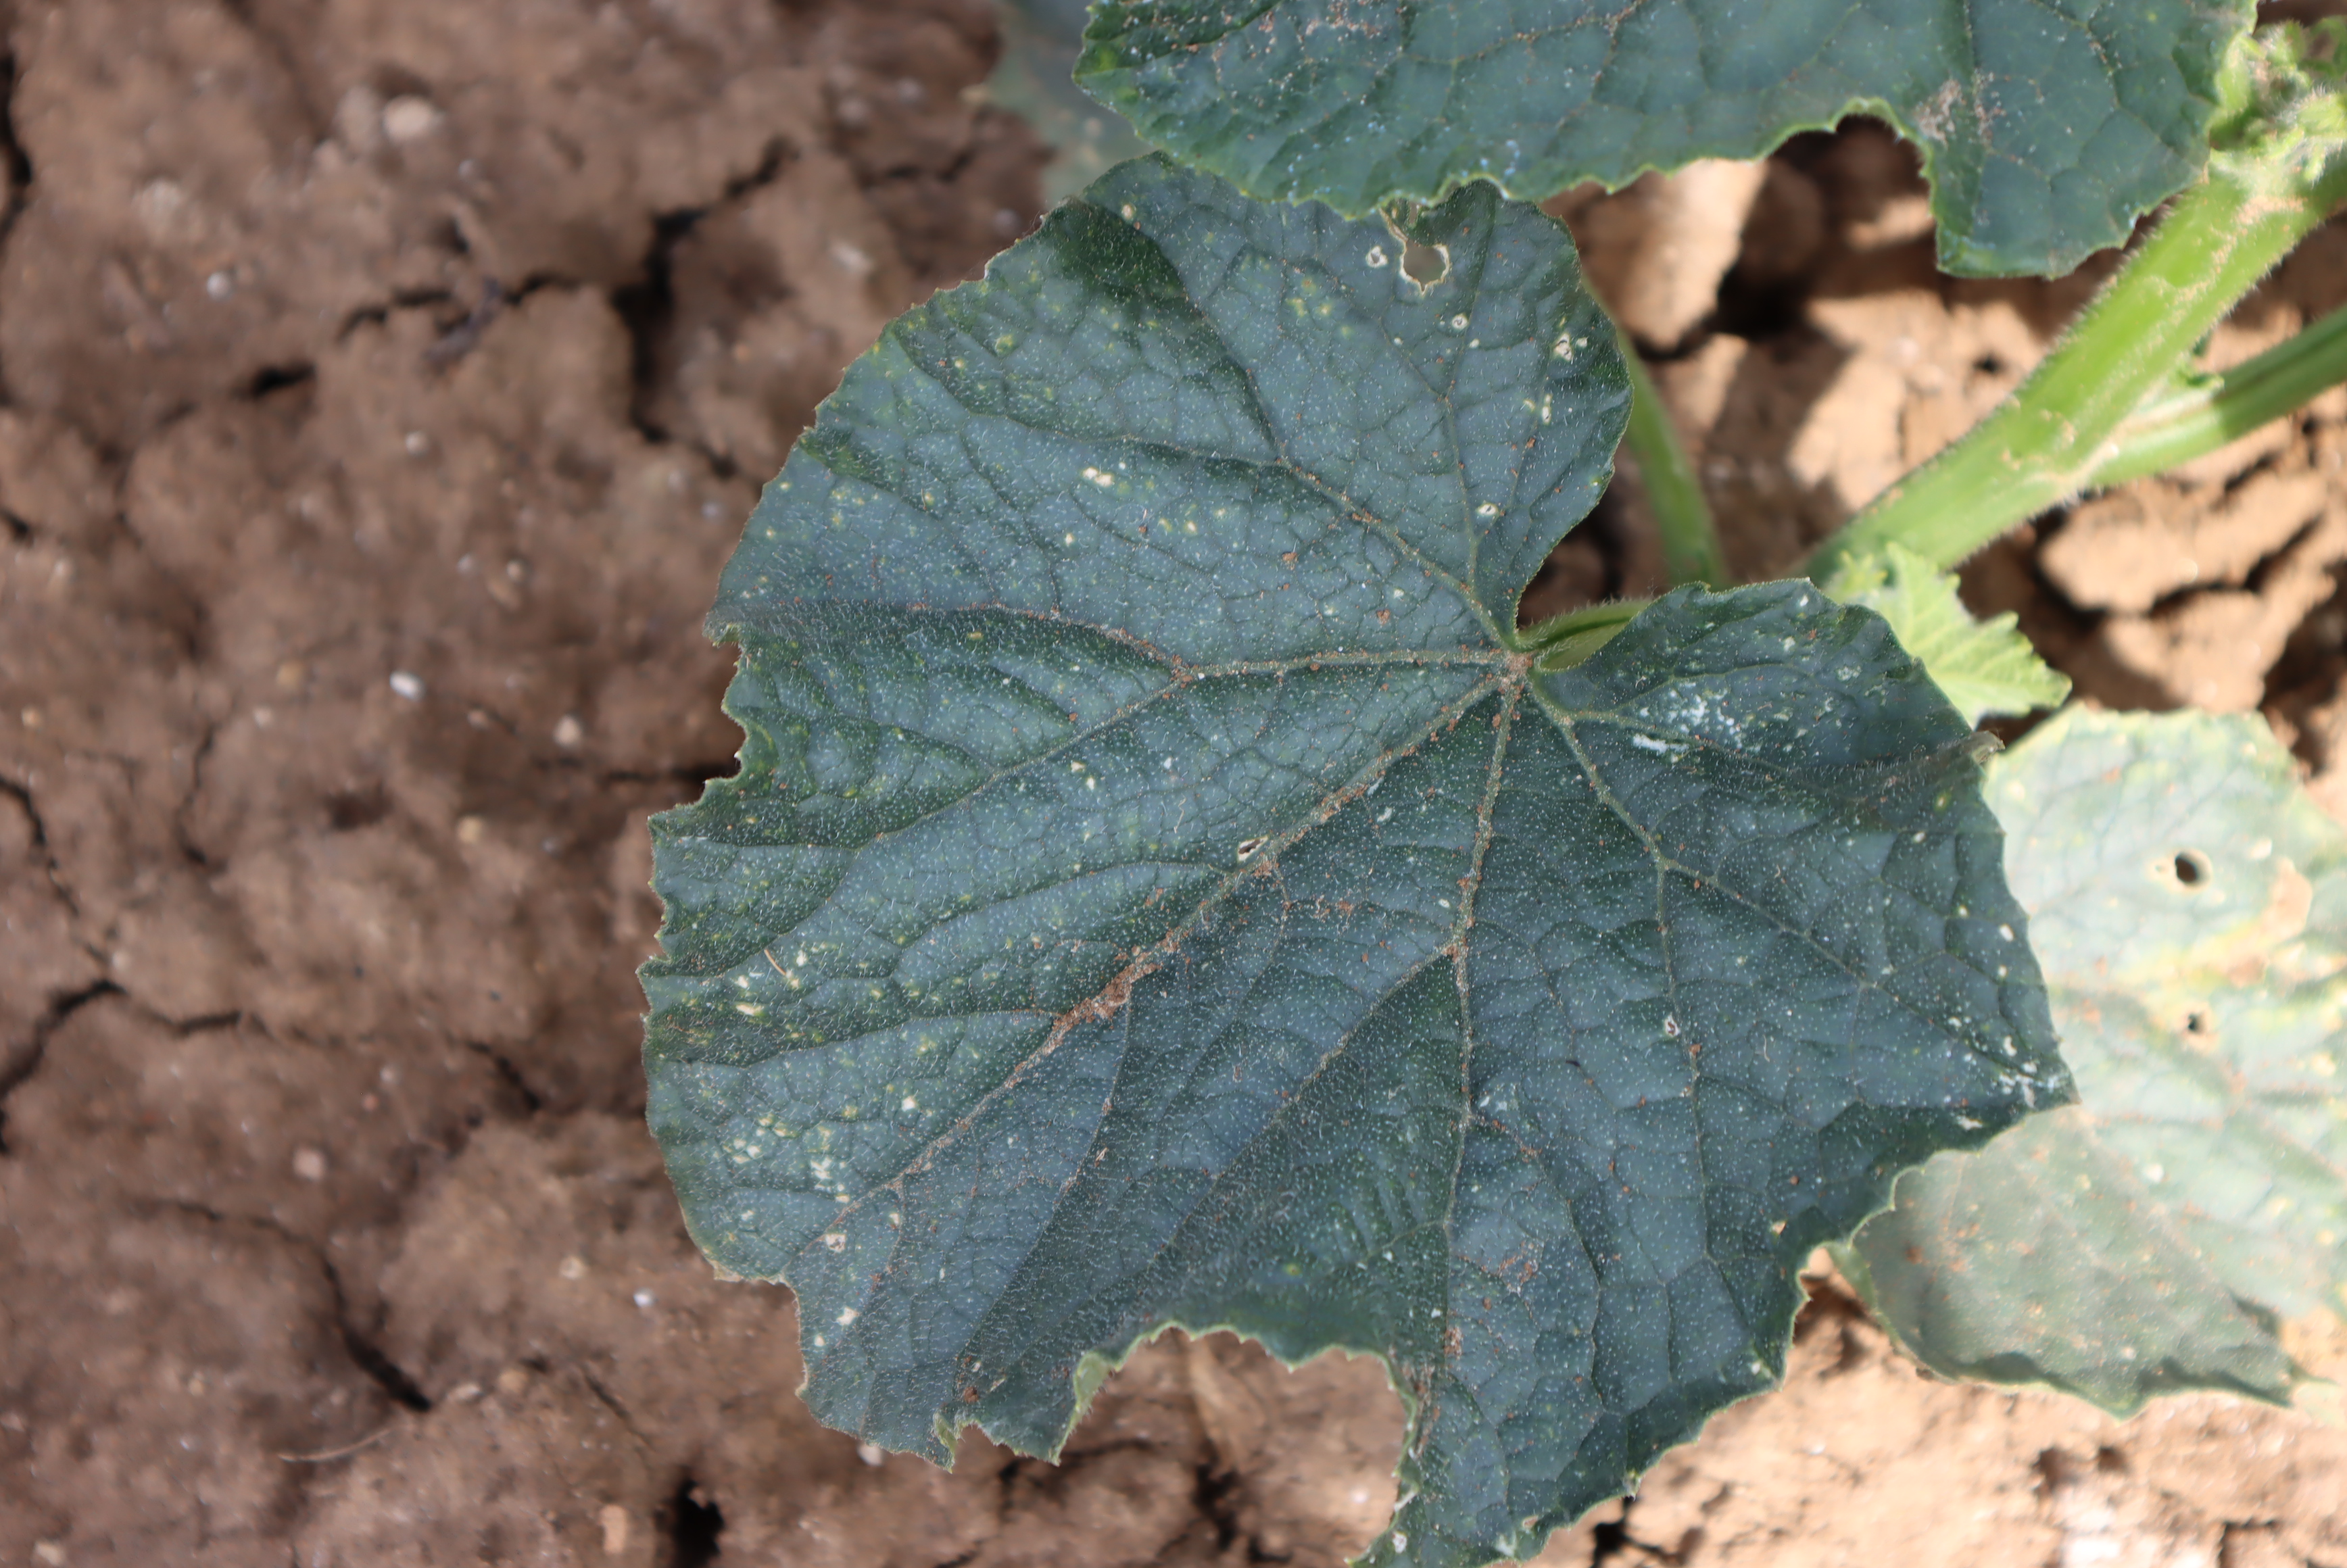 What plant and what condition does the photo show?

cucumber, healthy
